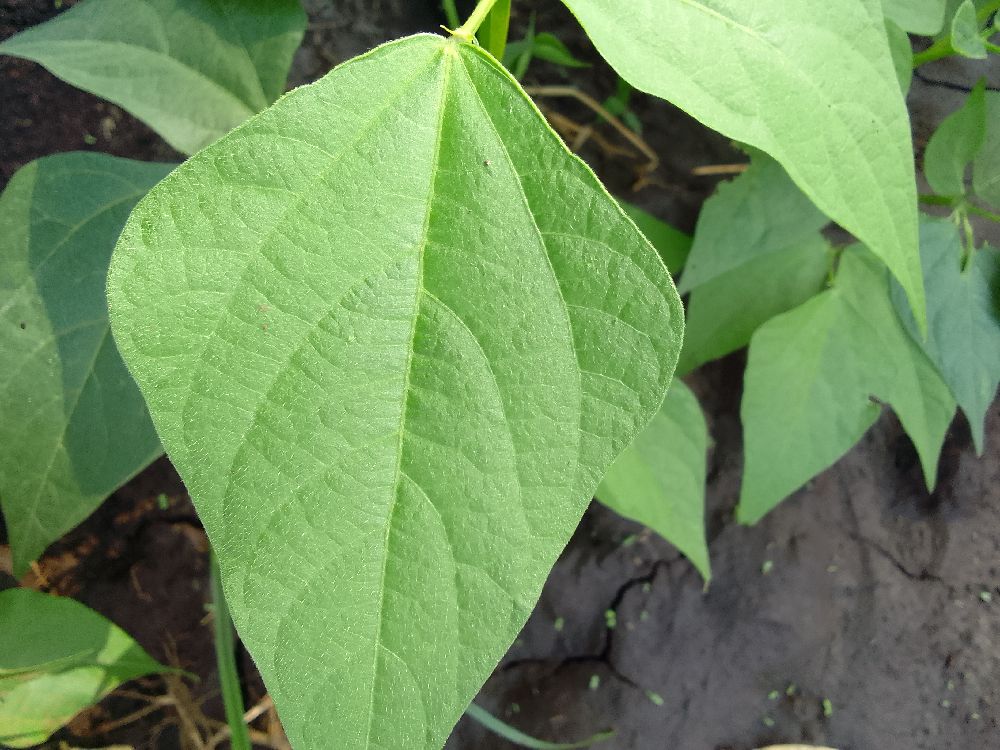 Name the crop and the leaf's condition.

common bean, healthy
